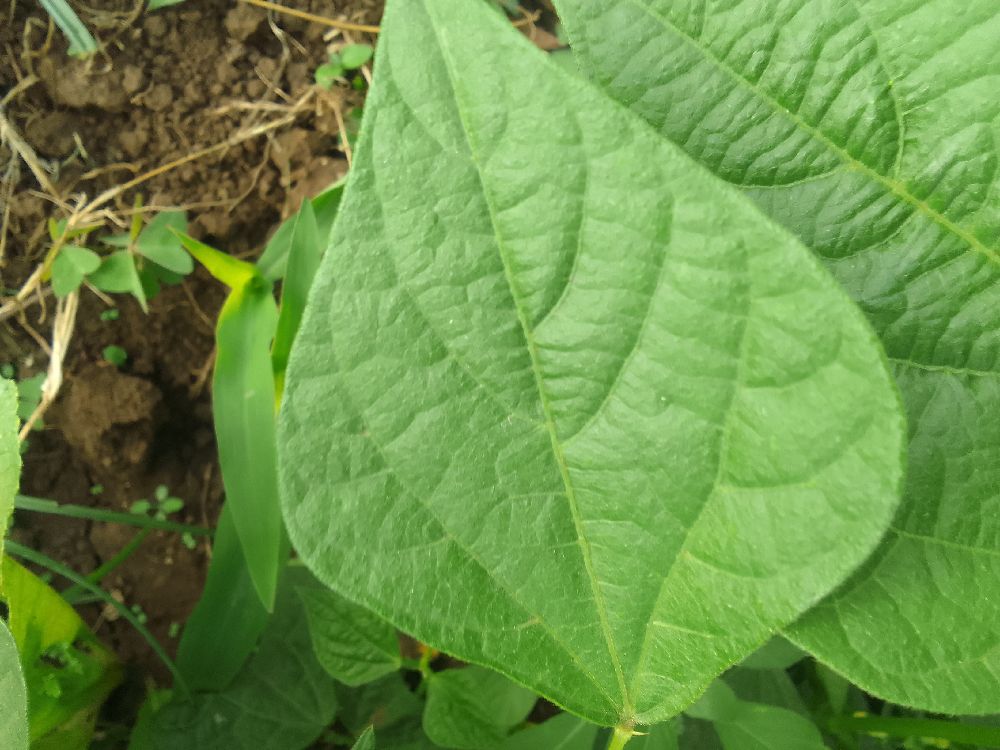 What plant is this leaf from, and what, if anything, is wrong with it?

common bean, healthy
